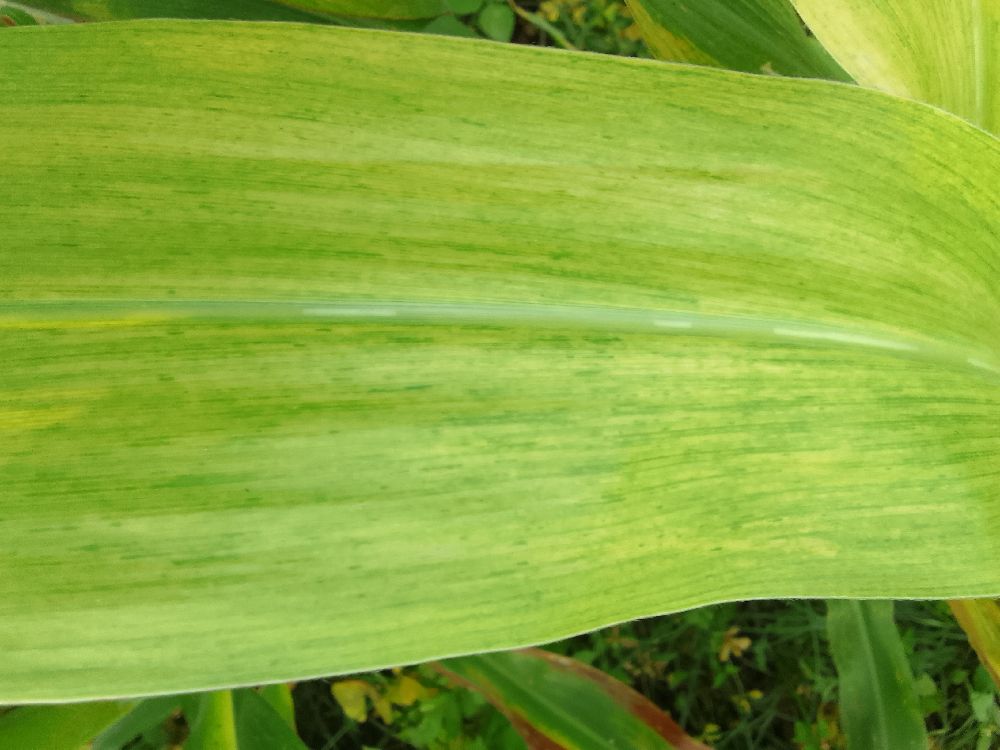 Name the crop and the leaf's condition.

maize, maize lethal necrosis
